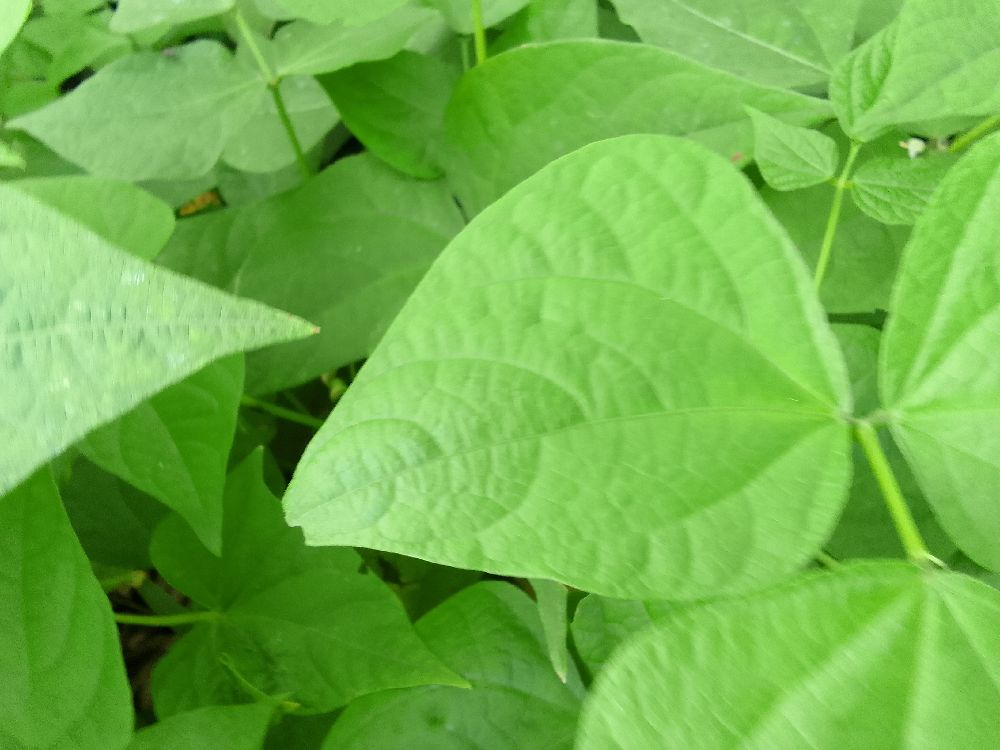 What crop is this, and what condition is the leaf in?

common bean, healthy
